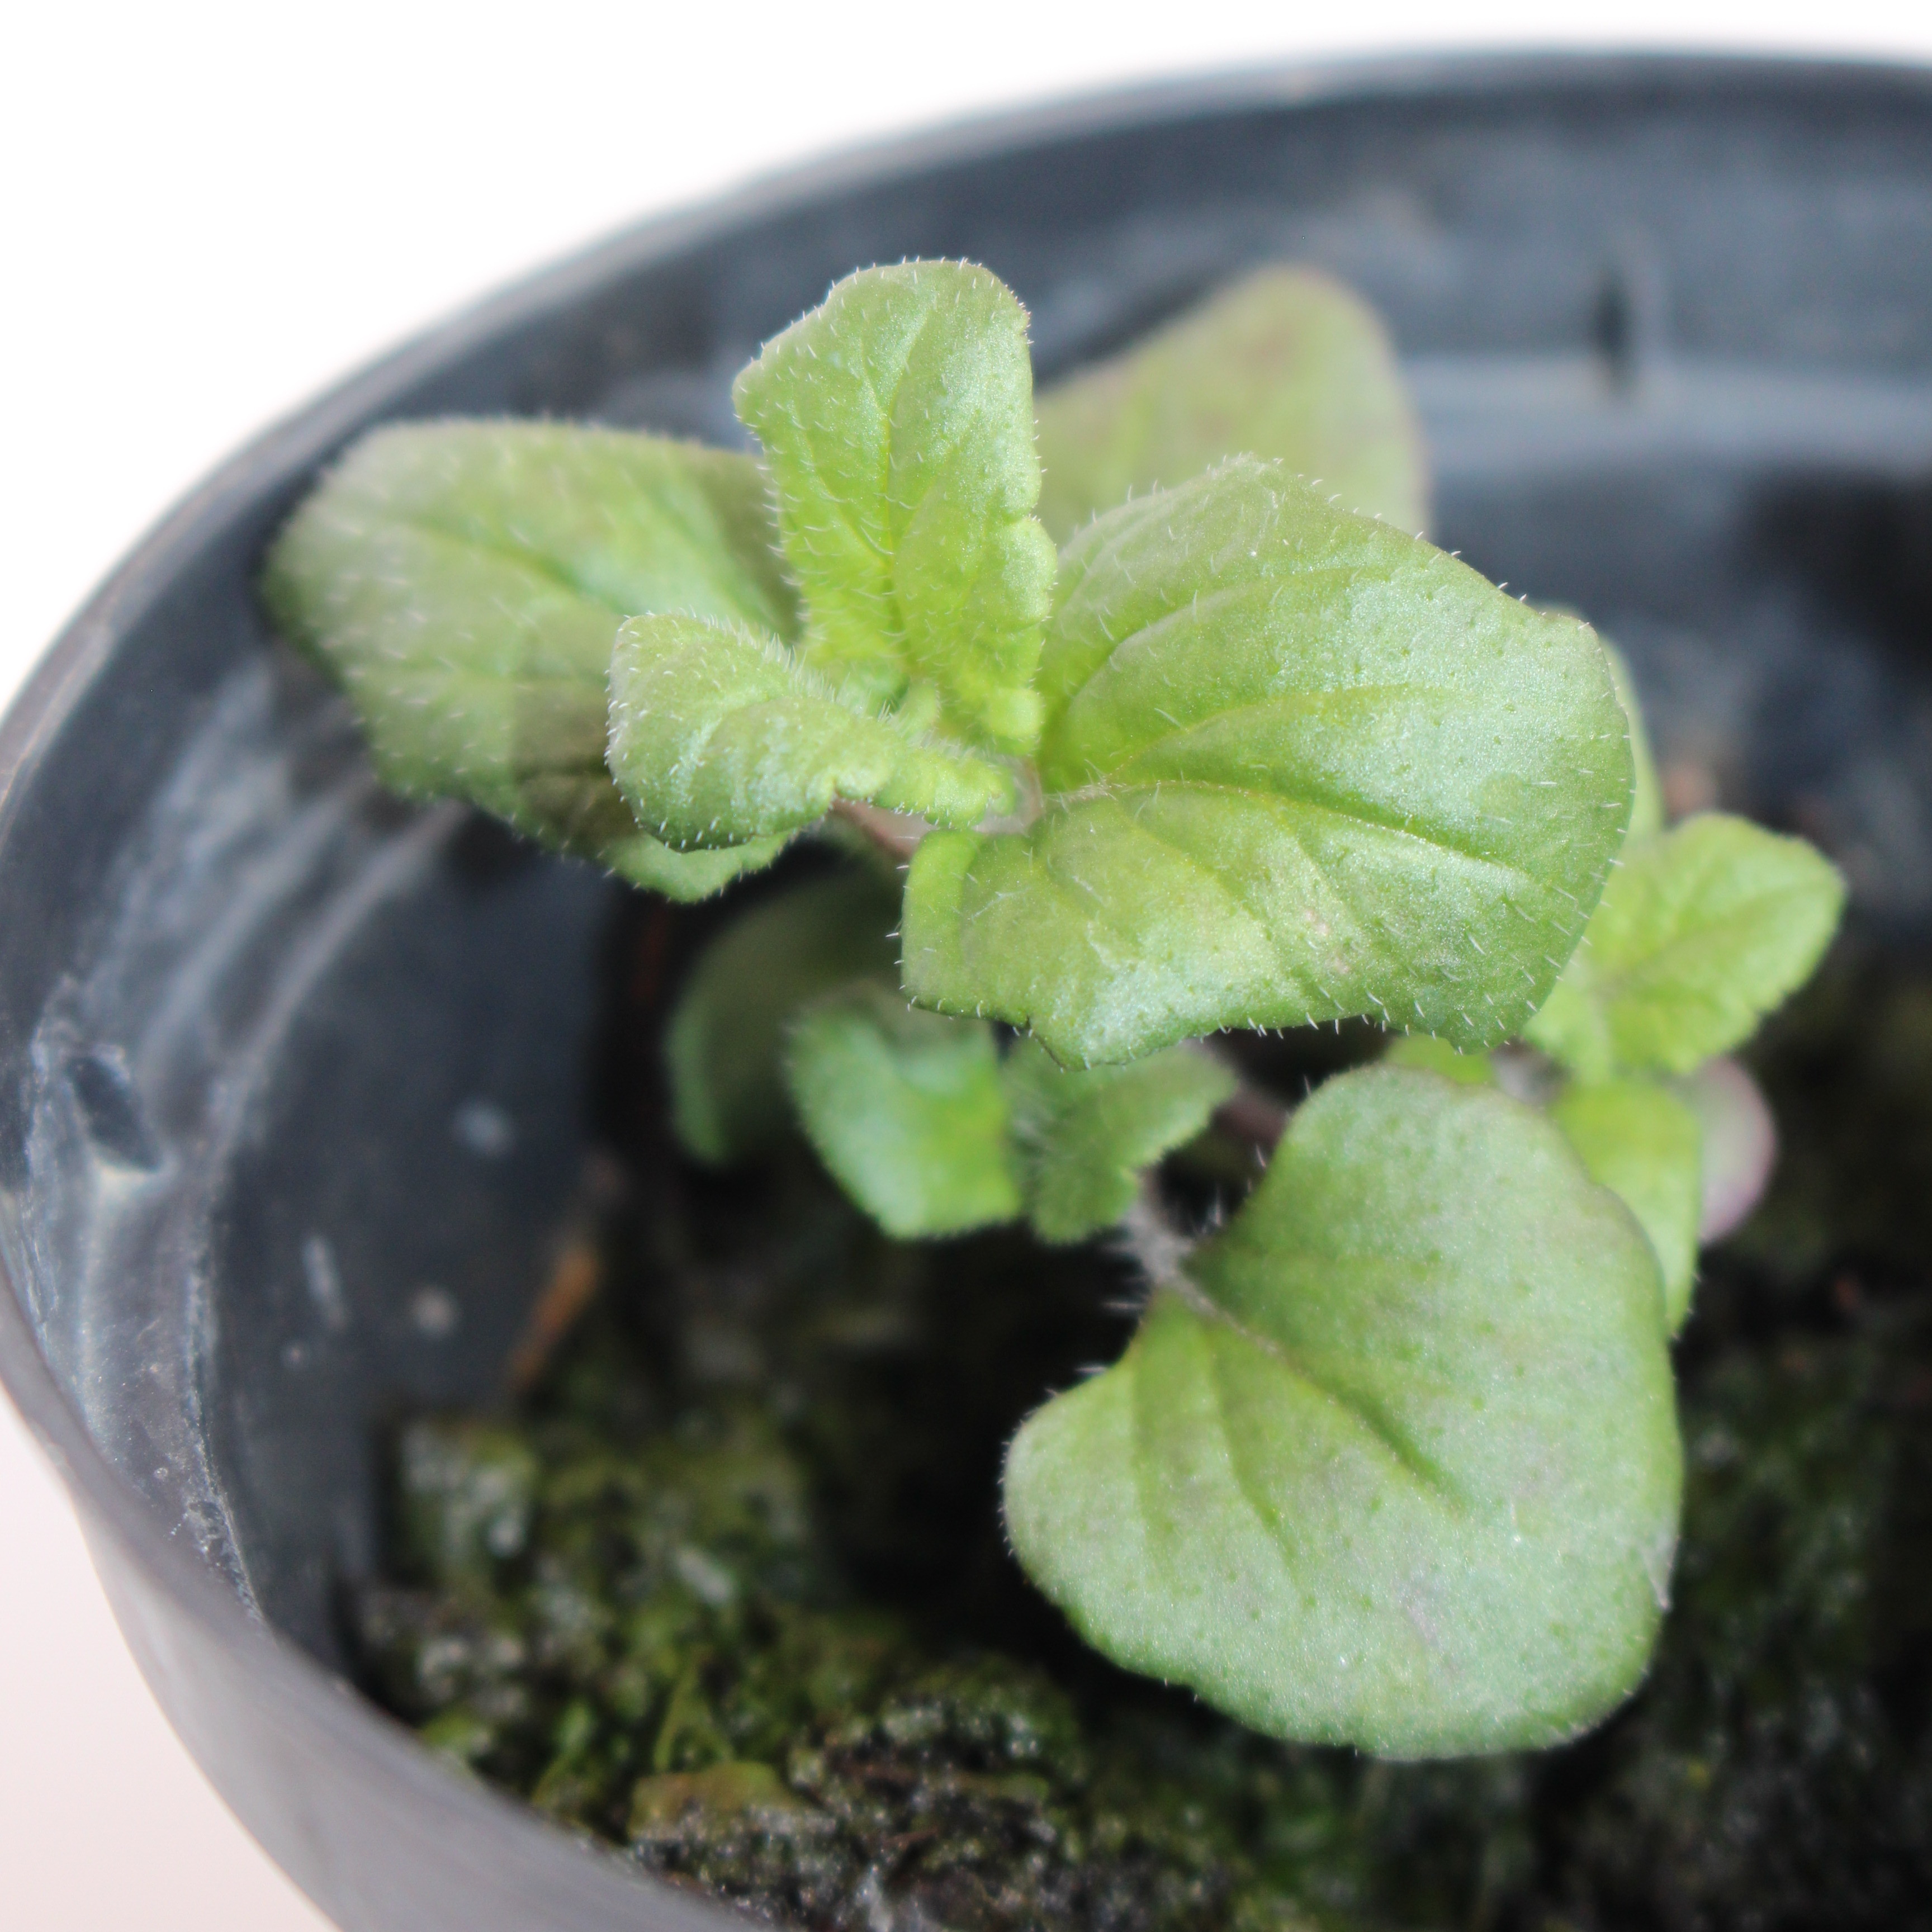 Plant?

Veronica persica
